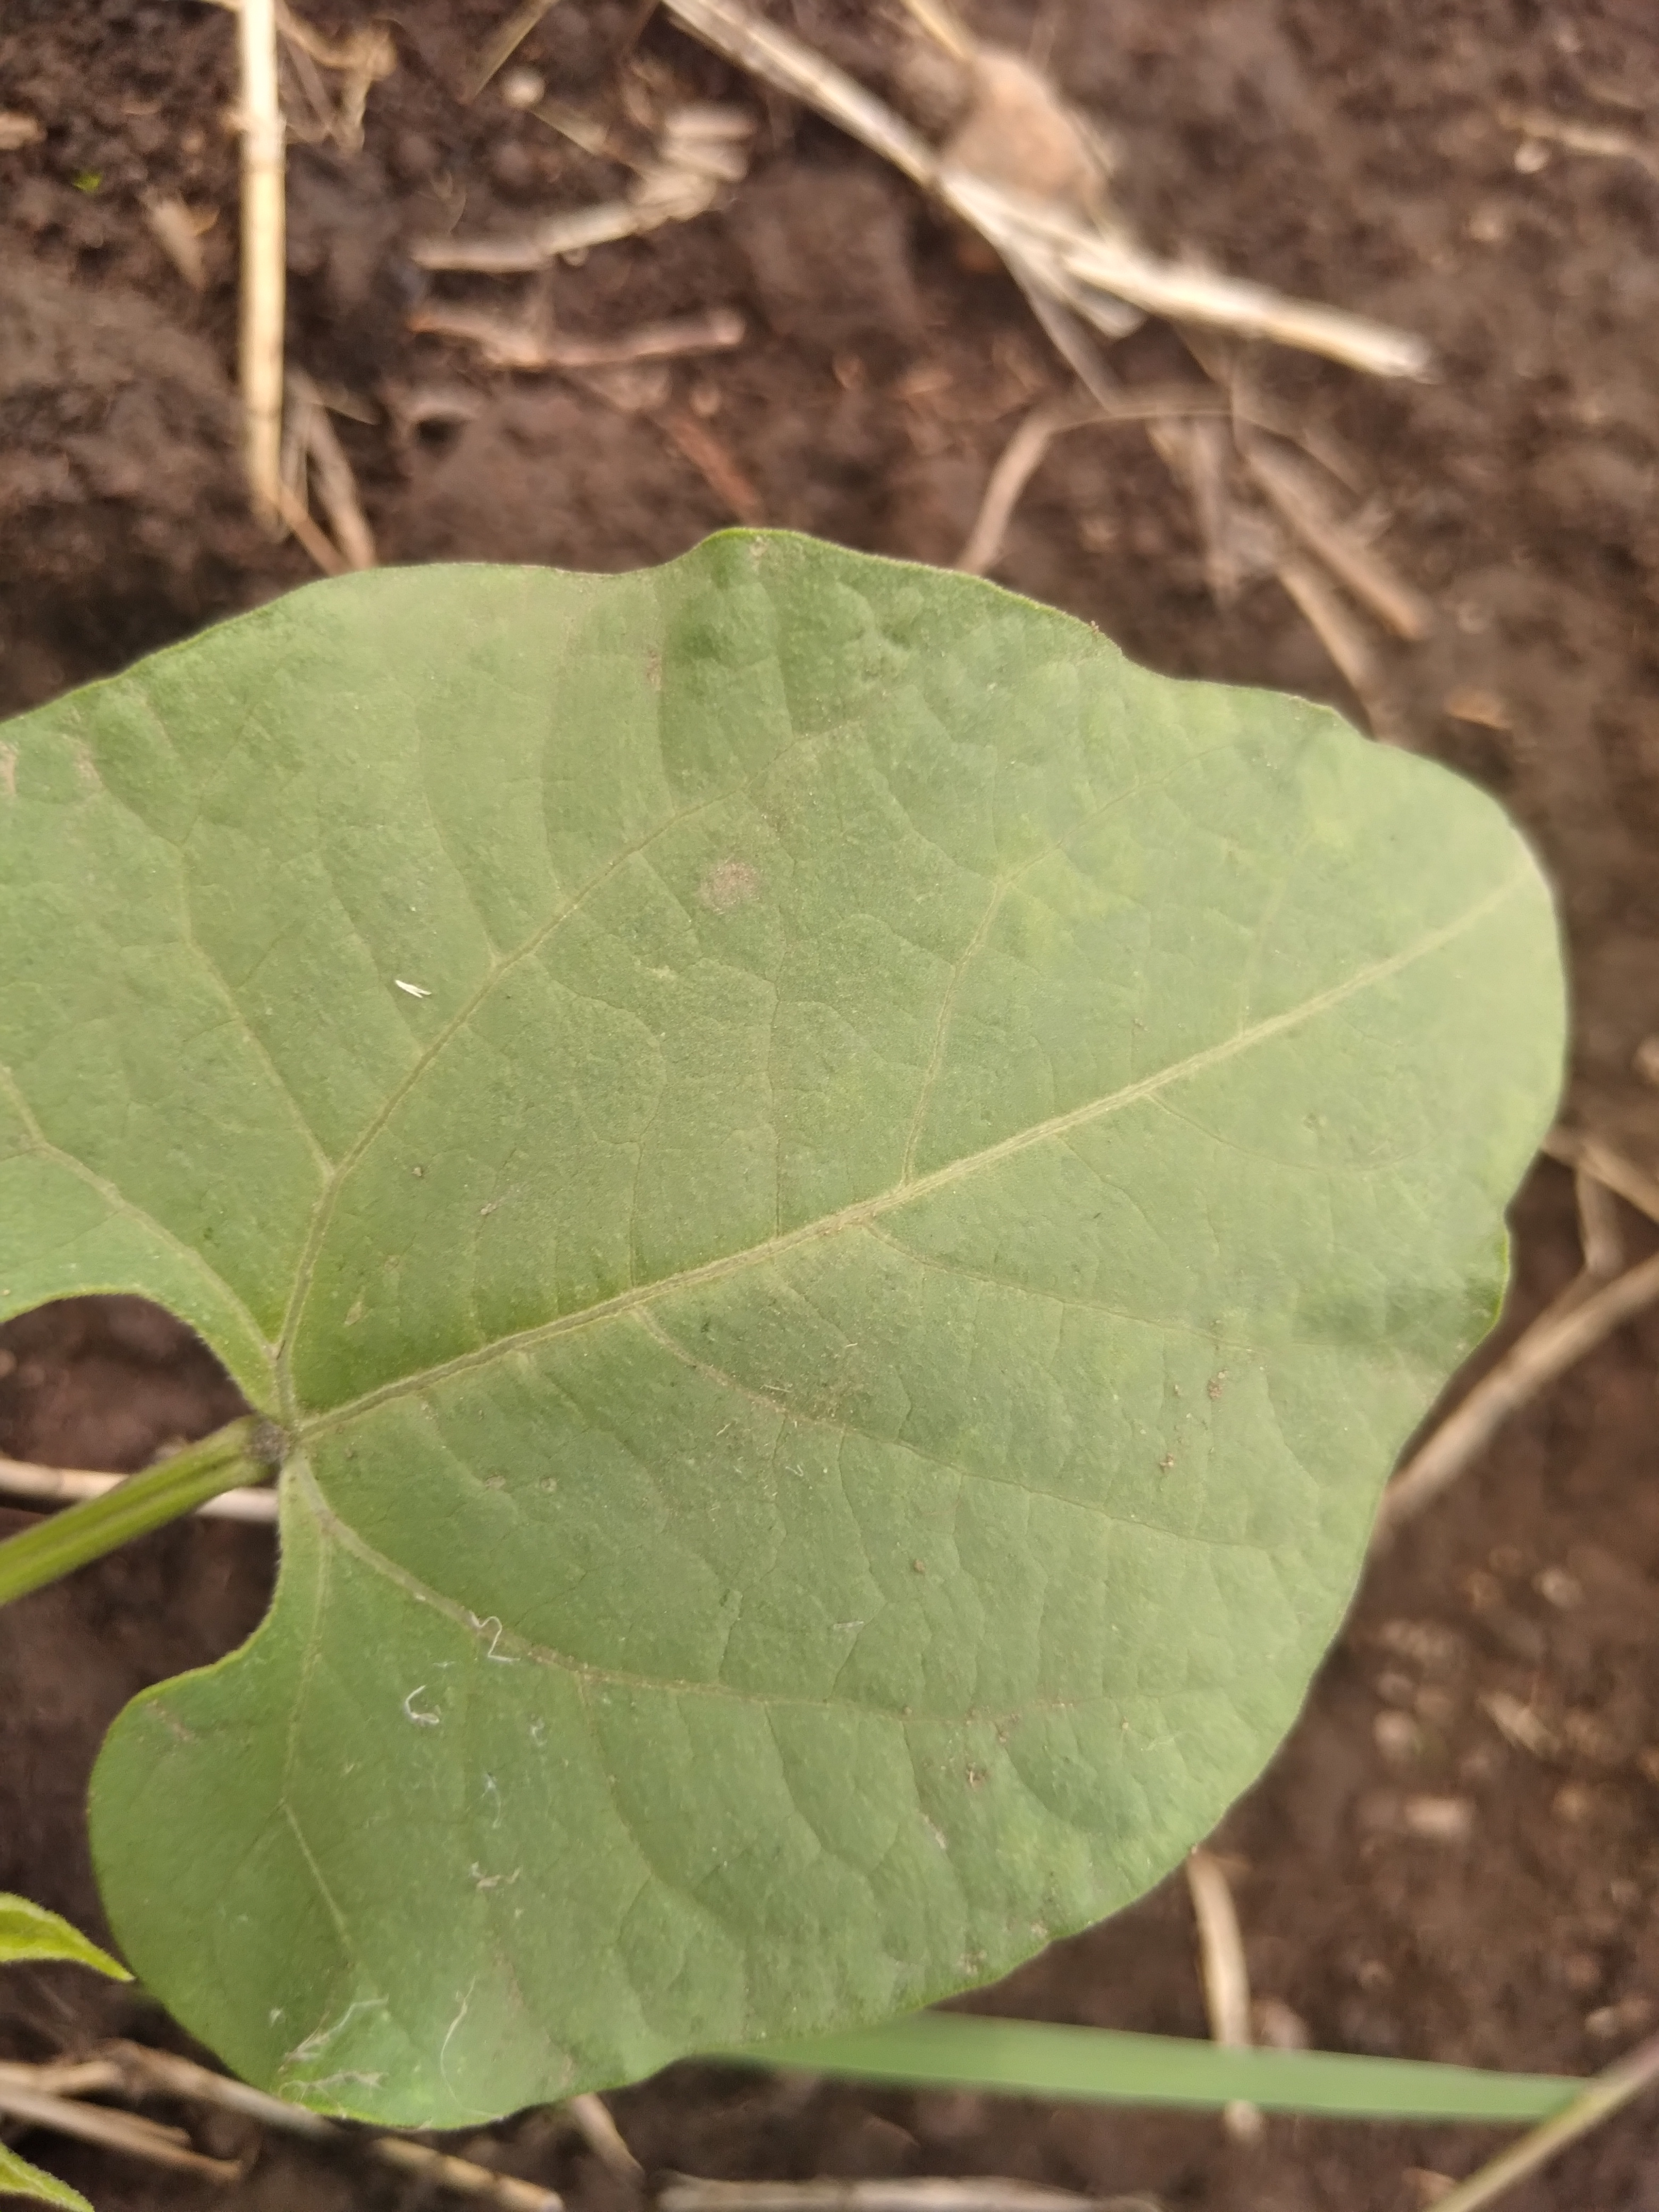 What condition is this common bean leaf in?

healthy
